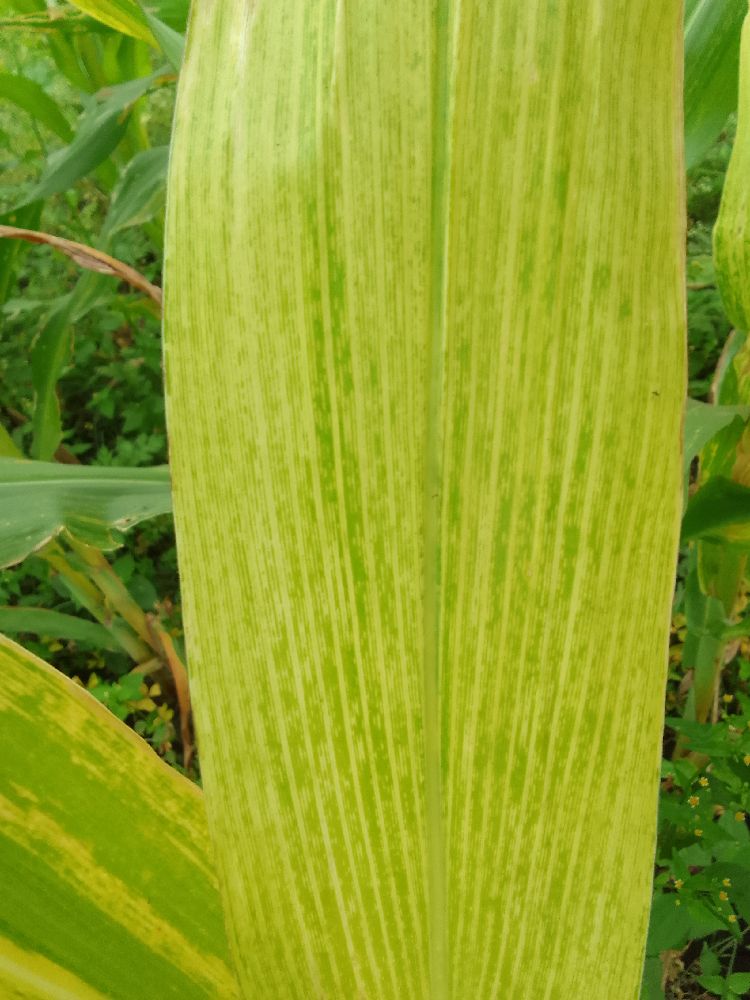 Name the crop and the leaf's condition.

maize, maize lethal necrosis
